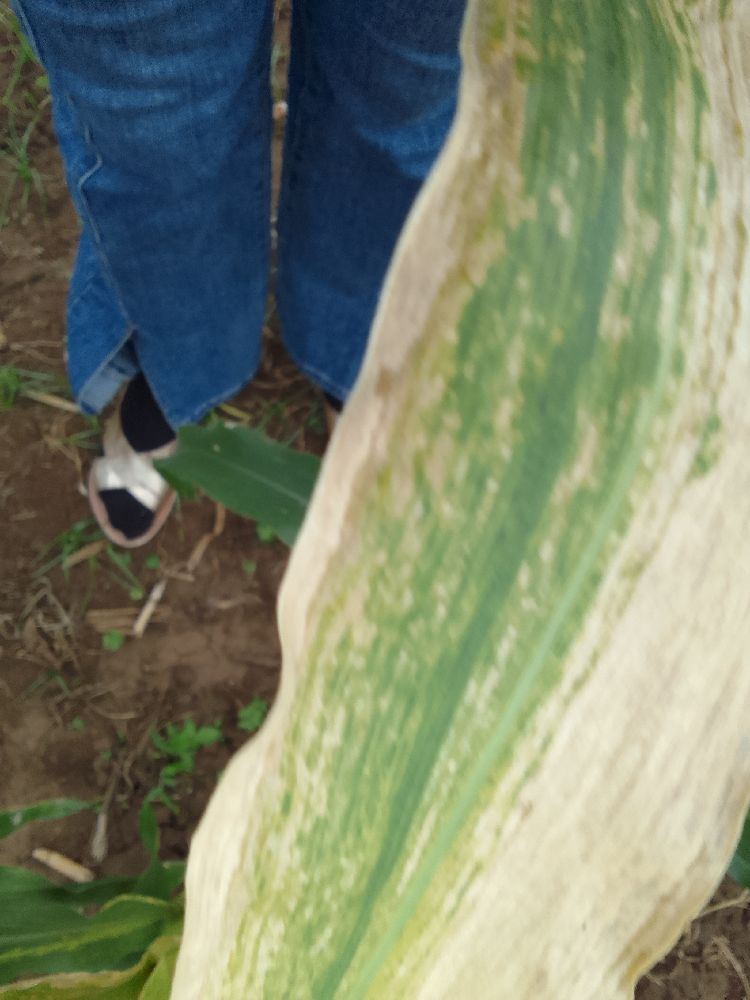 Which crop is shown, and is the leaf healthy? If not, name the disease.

maize, maize lethal necrosis
